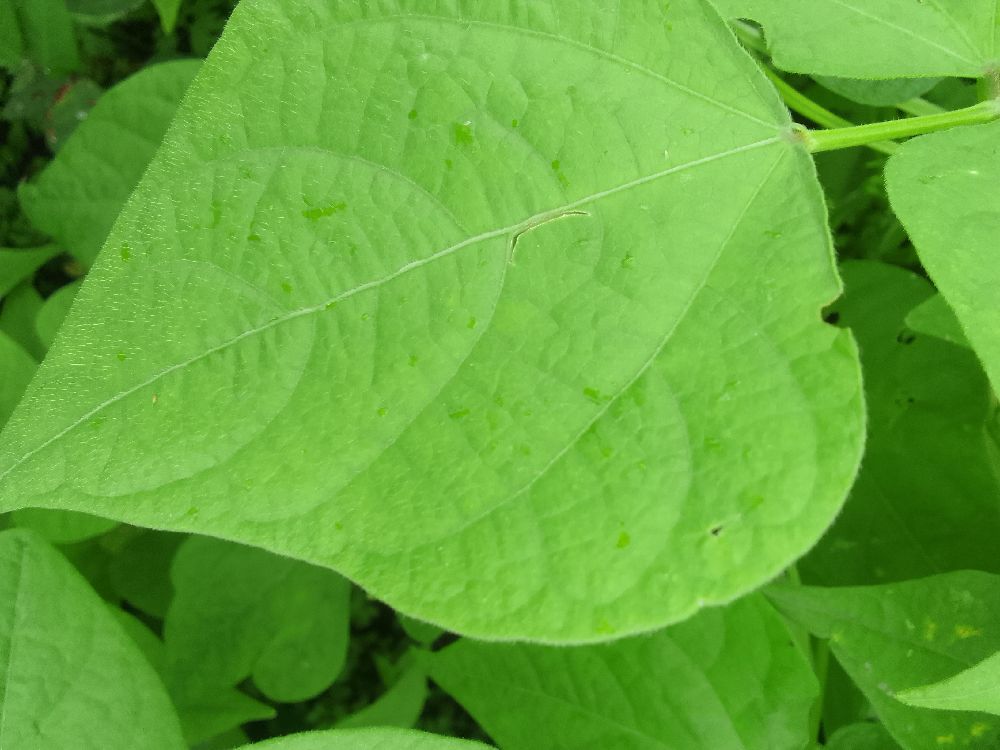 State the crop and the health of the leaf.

common bean, healthy
